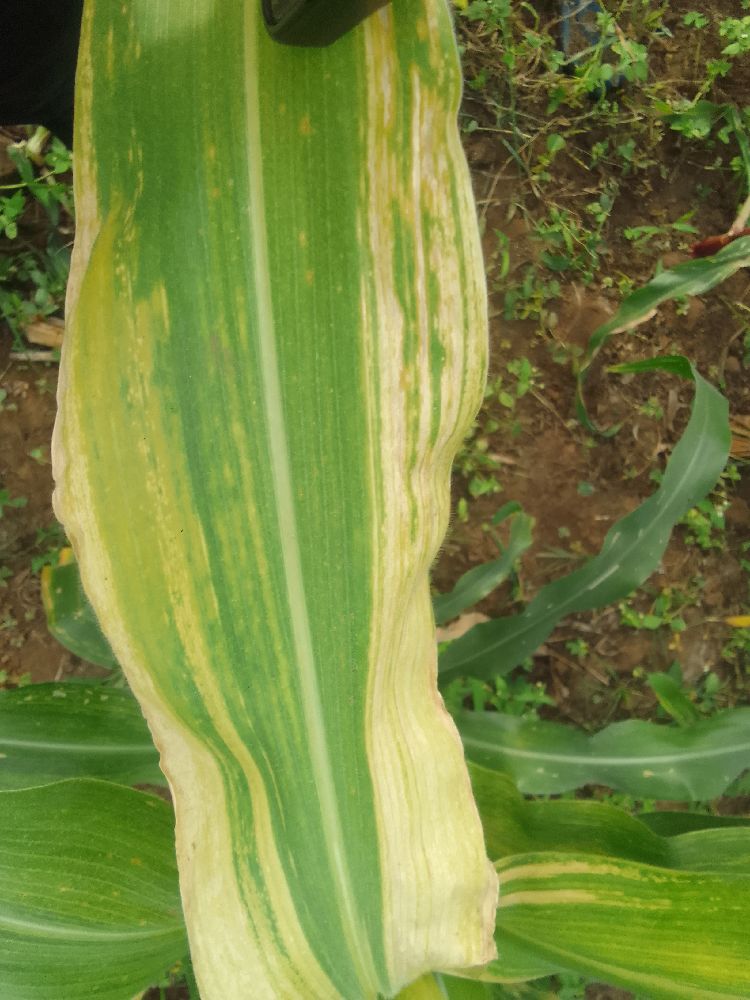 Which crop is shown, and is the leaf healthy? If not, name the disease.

maize, maize lethal necrosis
